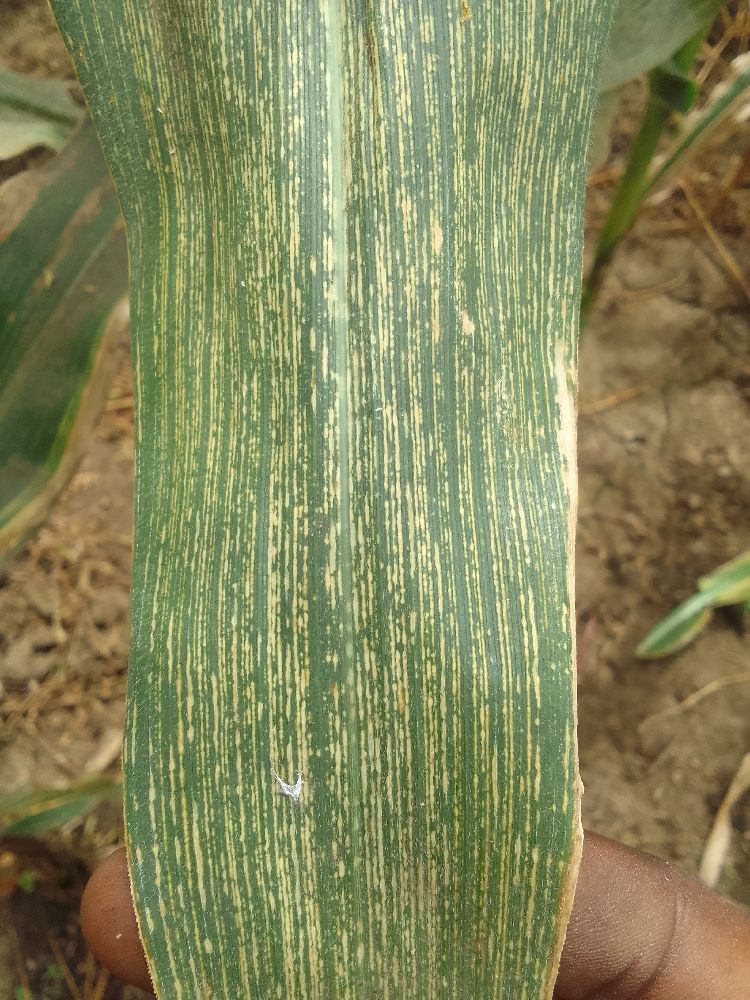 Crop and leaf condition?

maize, maize streak virus
